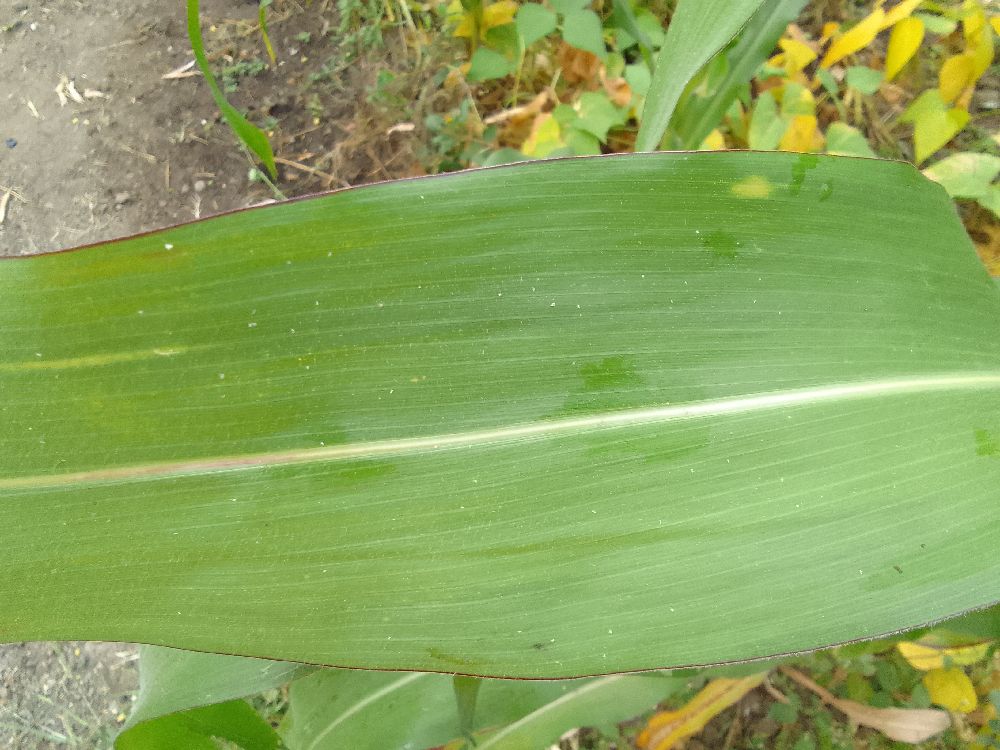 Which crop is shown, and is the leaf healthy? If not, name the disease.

maize, healthy
